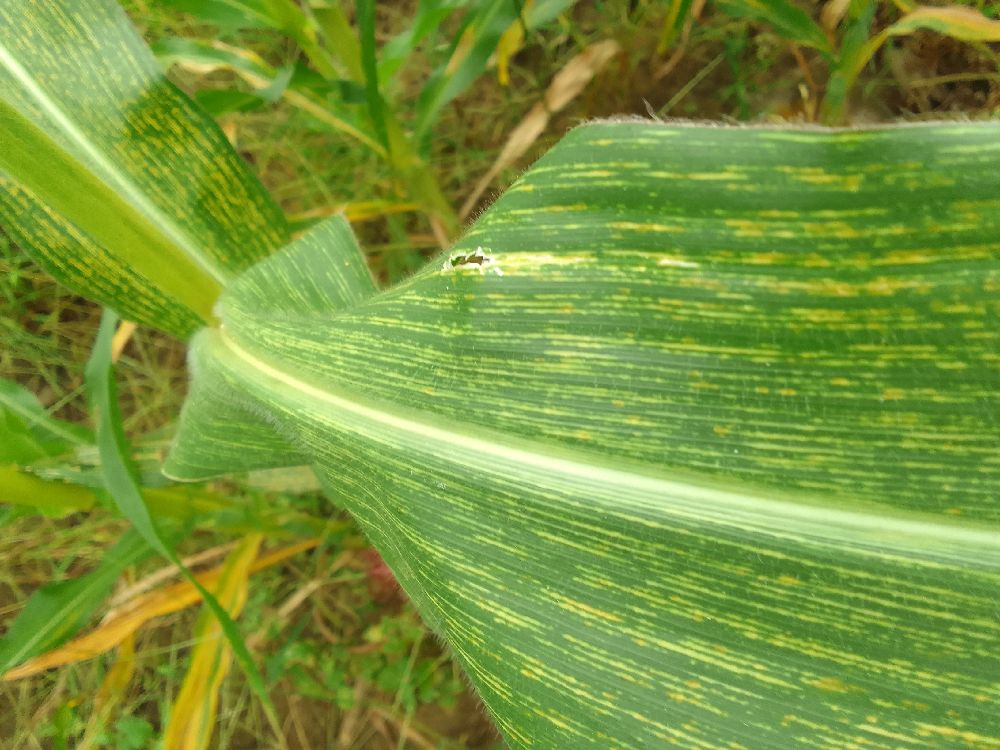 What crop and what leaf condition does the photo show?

maize, maize streak virus
